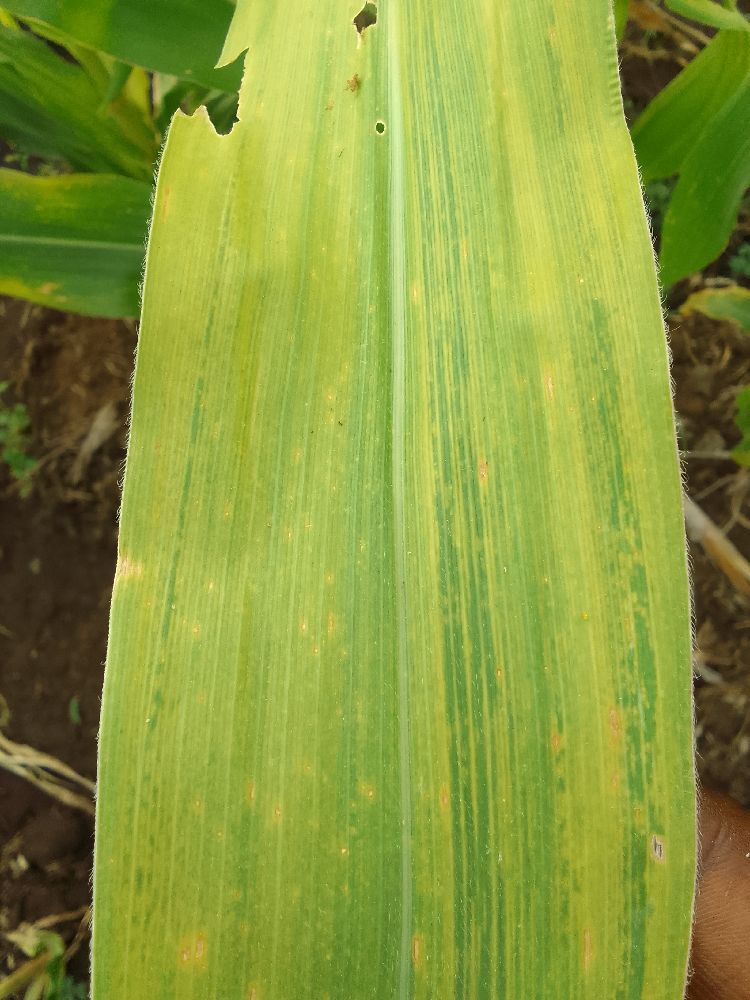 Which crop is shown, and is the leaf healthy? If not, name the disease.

maize, maize lethal necrosis
